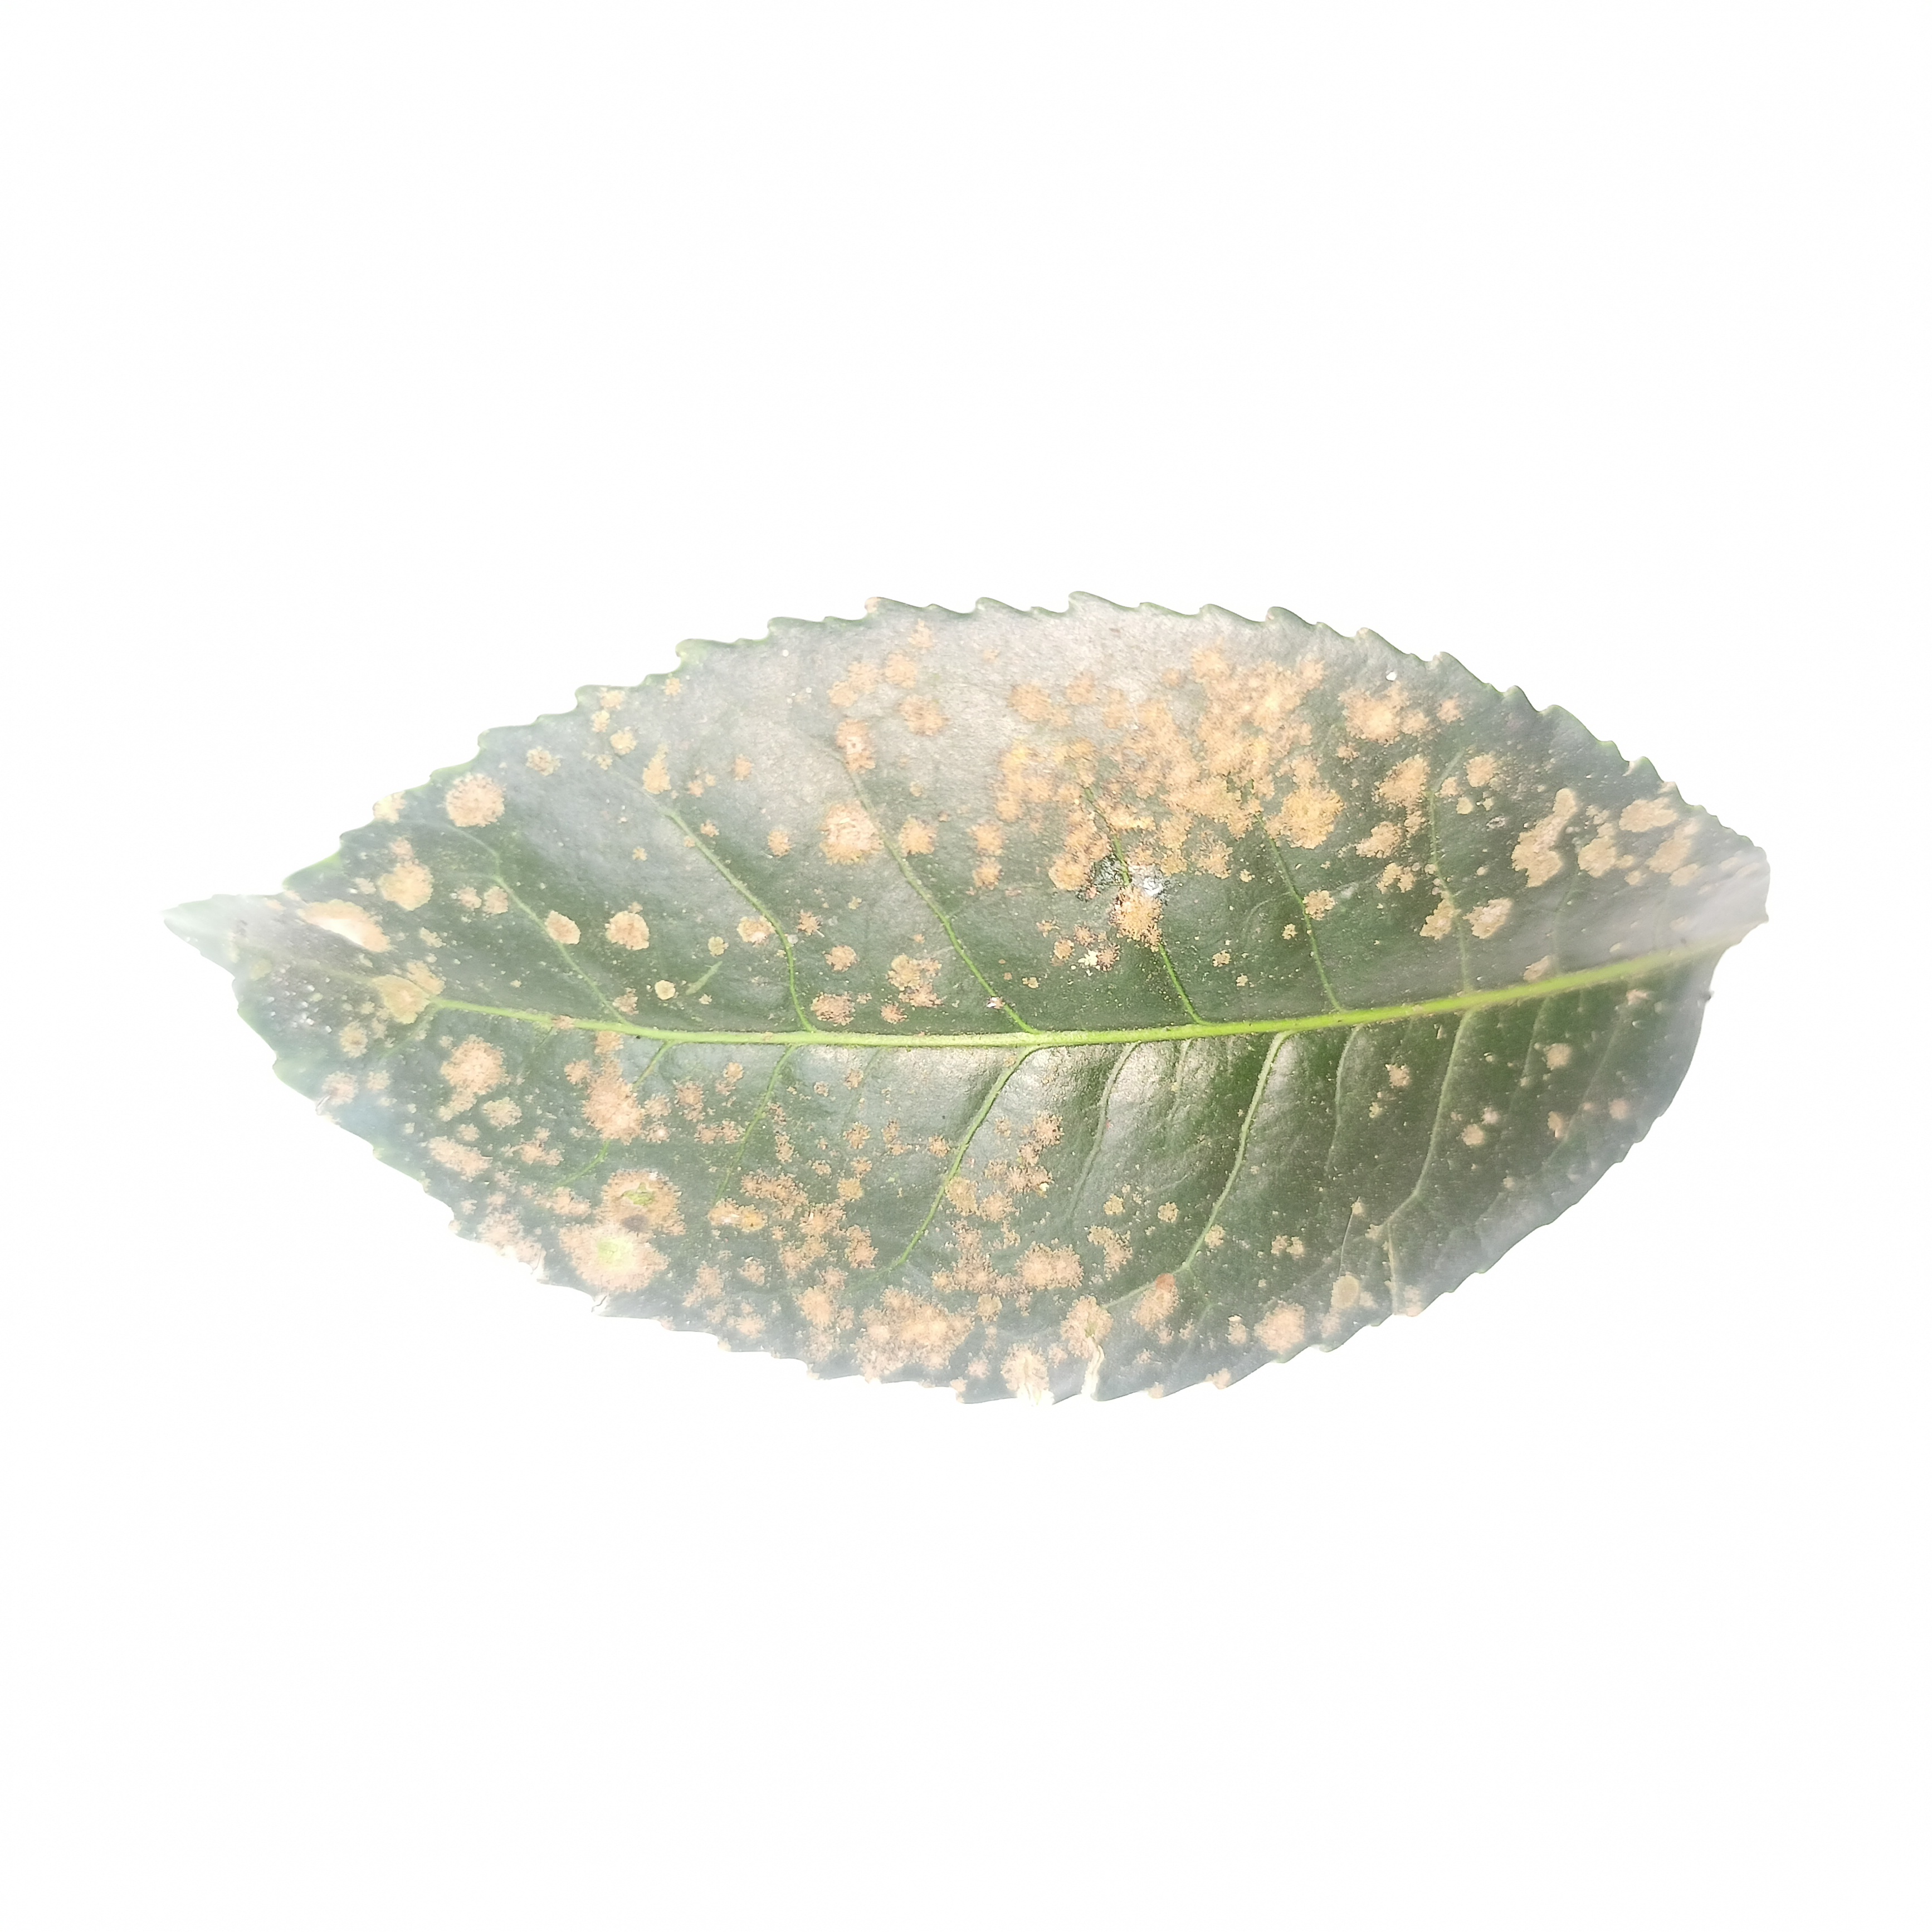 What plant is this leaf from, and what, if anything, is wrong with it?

tea, algal leaf
